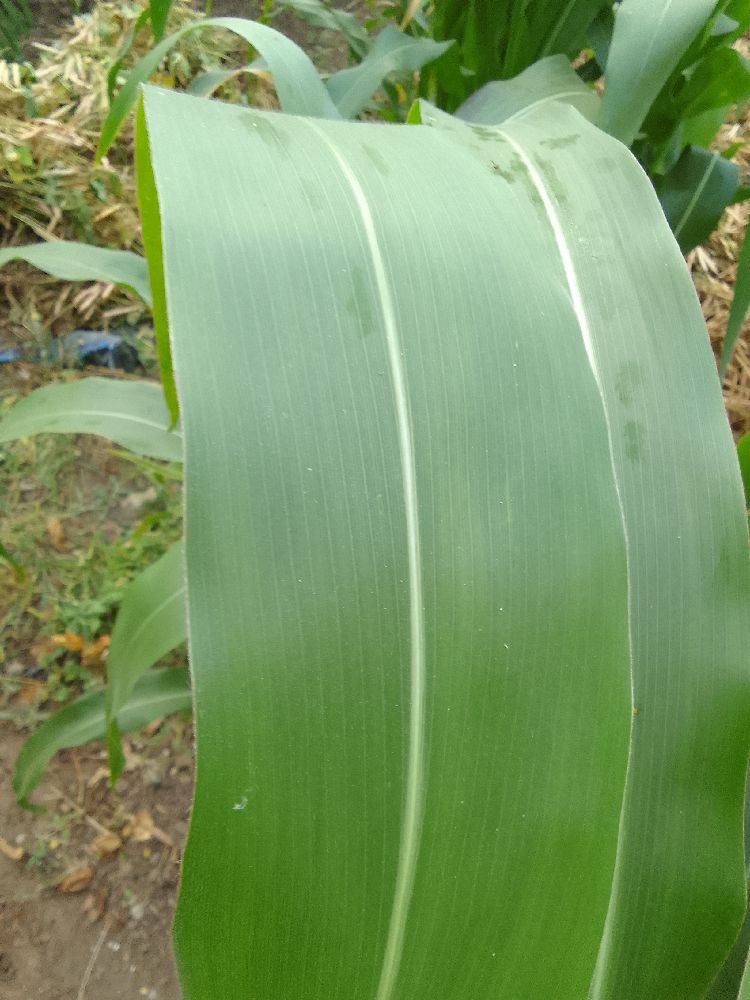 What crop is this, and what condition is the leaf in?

maize, healthy
